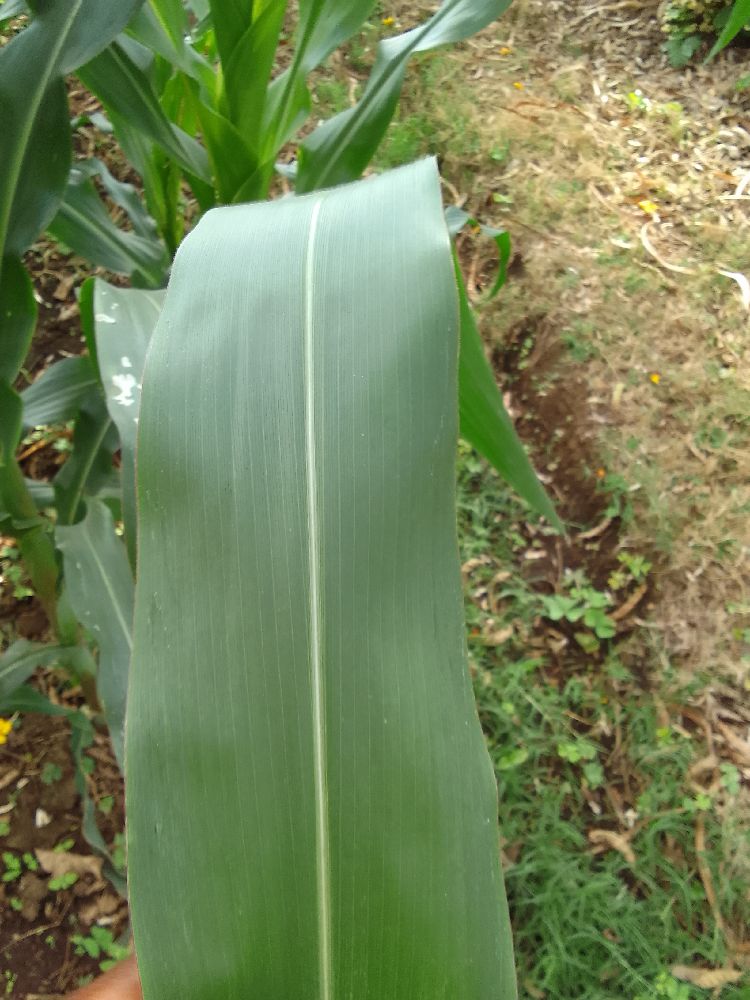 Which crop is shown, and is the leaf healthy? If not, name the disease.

maize, healthy
